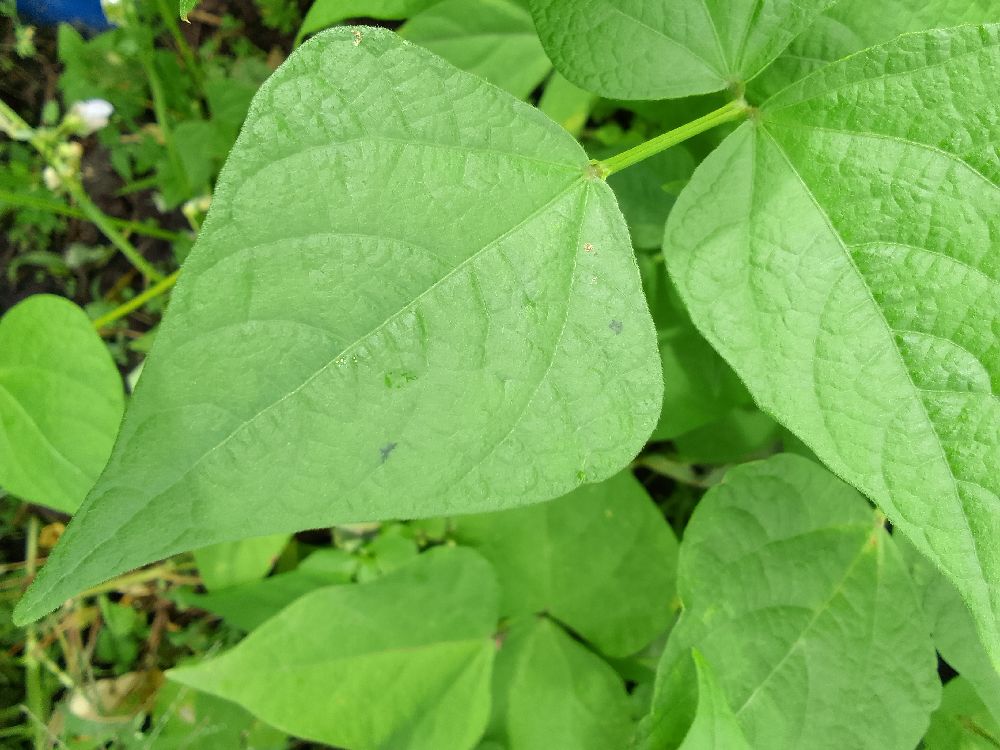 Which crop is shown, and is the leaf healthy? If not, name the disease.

common bean, healthy
